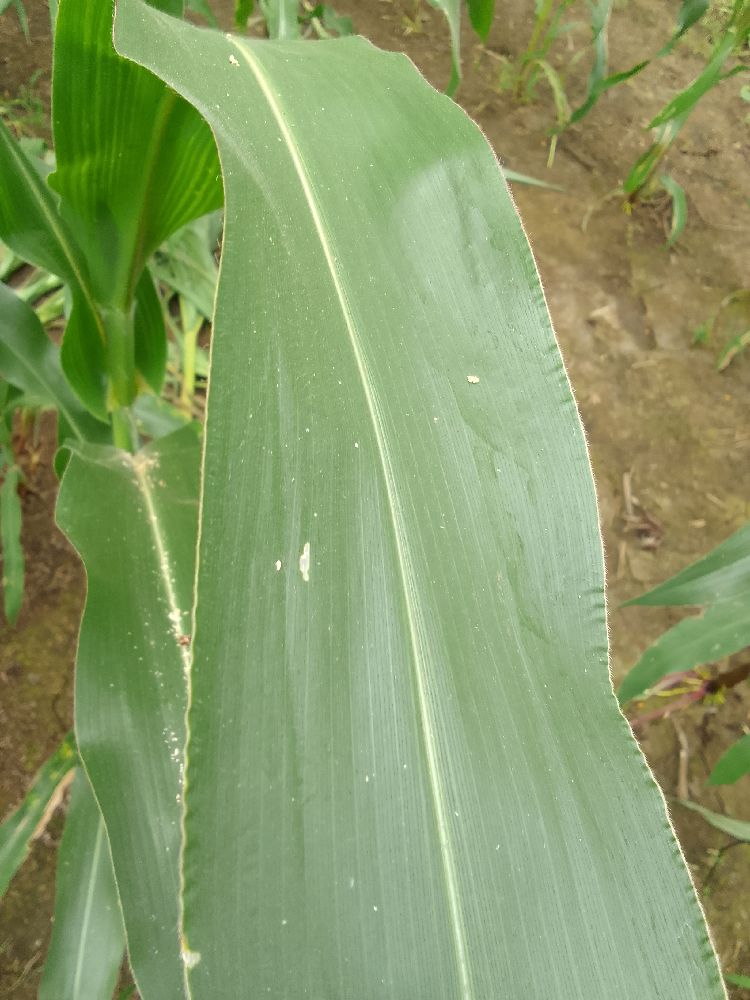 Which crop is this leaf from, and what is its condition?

maize, healthy
